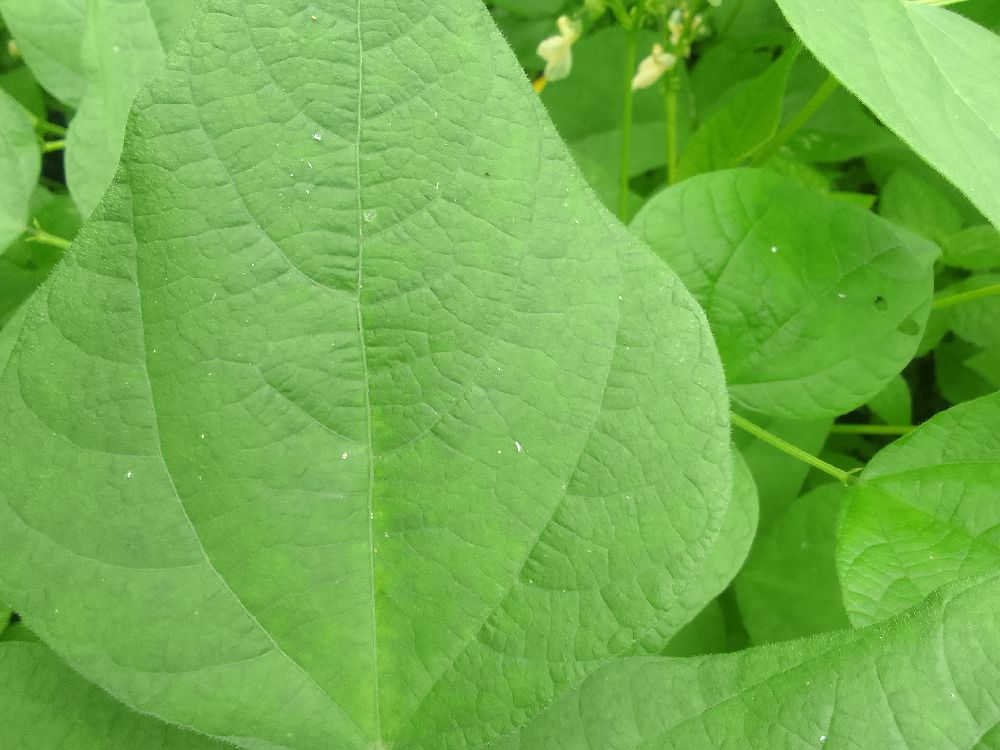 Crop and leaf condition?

common bean, healthy
